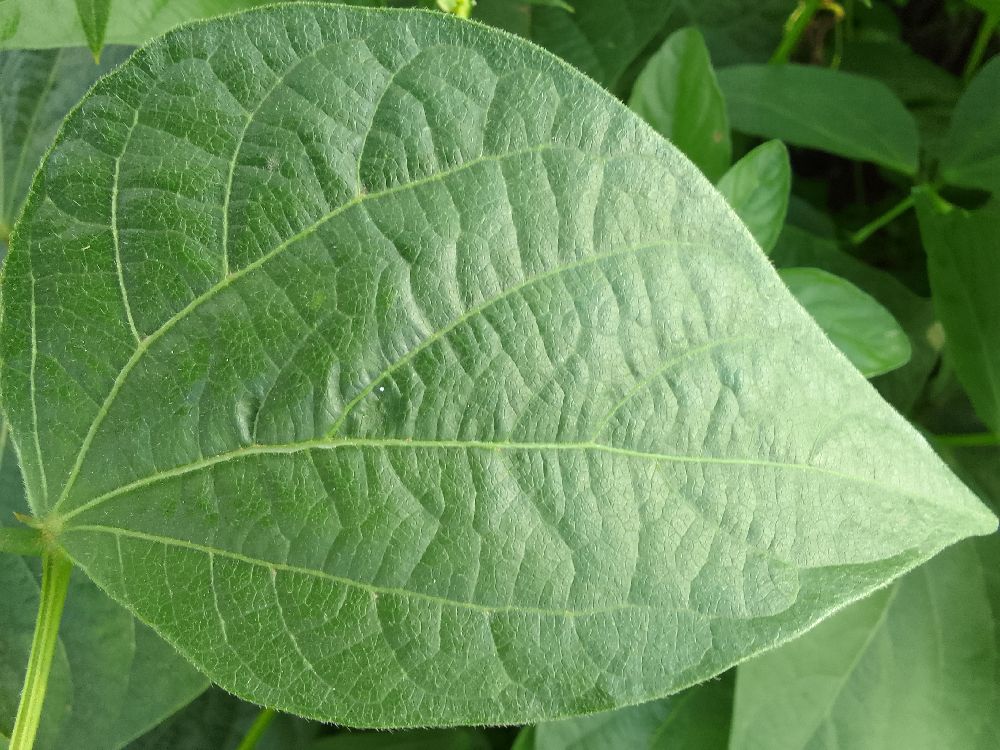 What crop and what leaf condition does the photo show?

common bean, healthy
